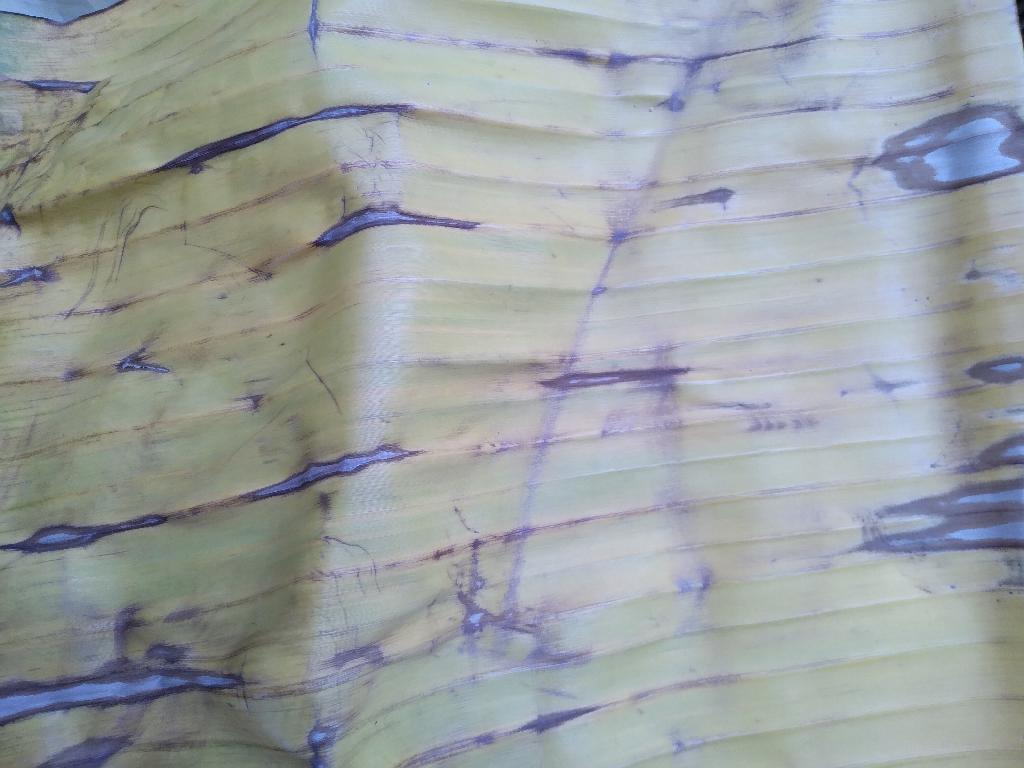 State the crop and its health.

banana, fusarium wilt race 1
